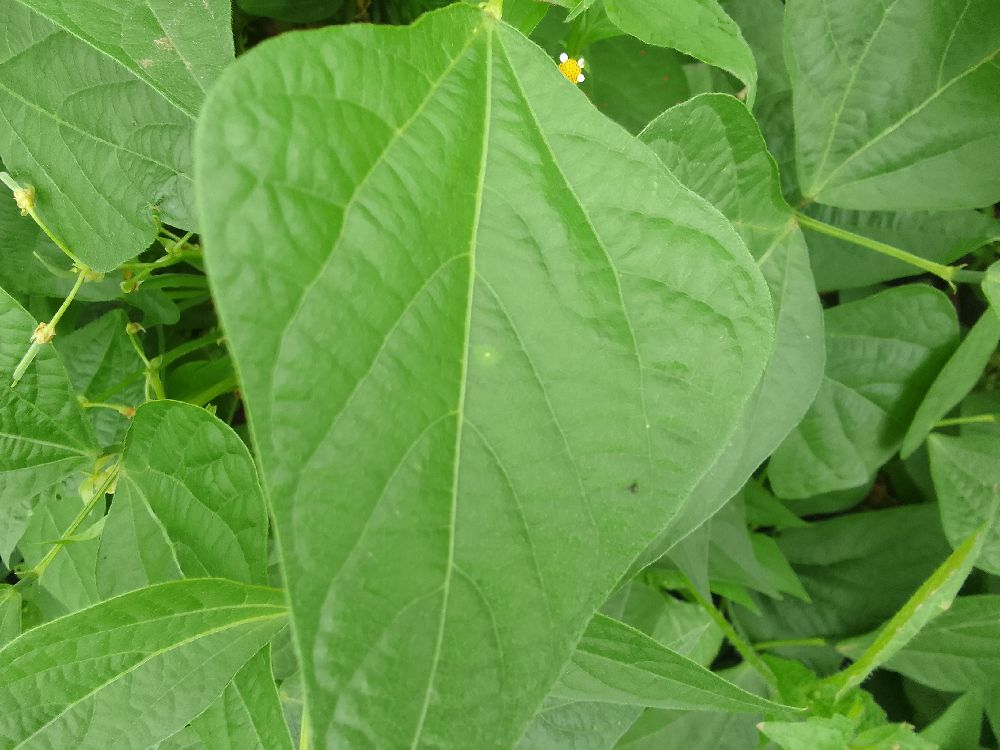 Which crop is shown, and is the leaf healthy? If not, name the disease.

common bean, healthy
